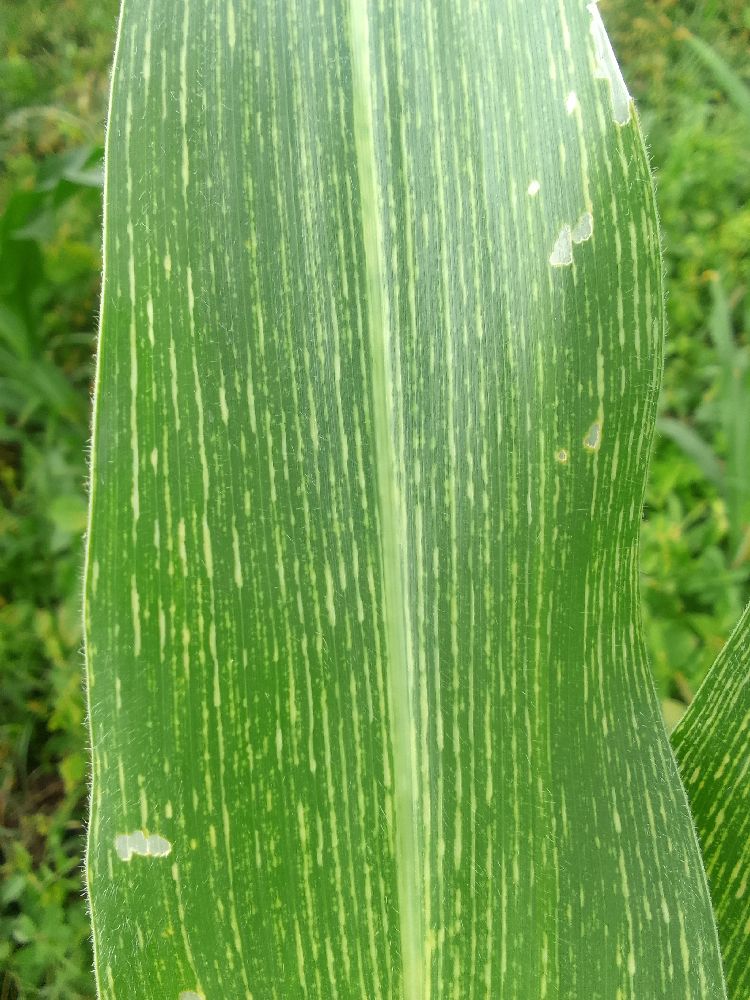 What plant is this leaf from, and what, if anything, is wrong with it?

maize, maize lethal necrosis
